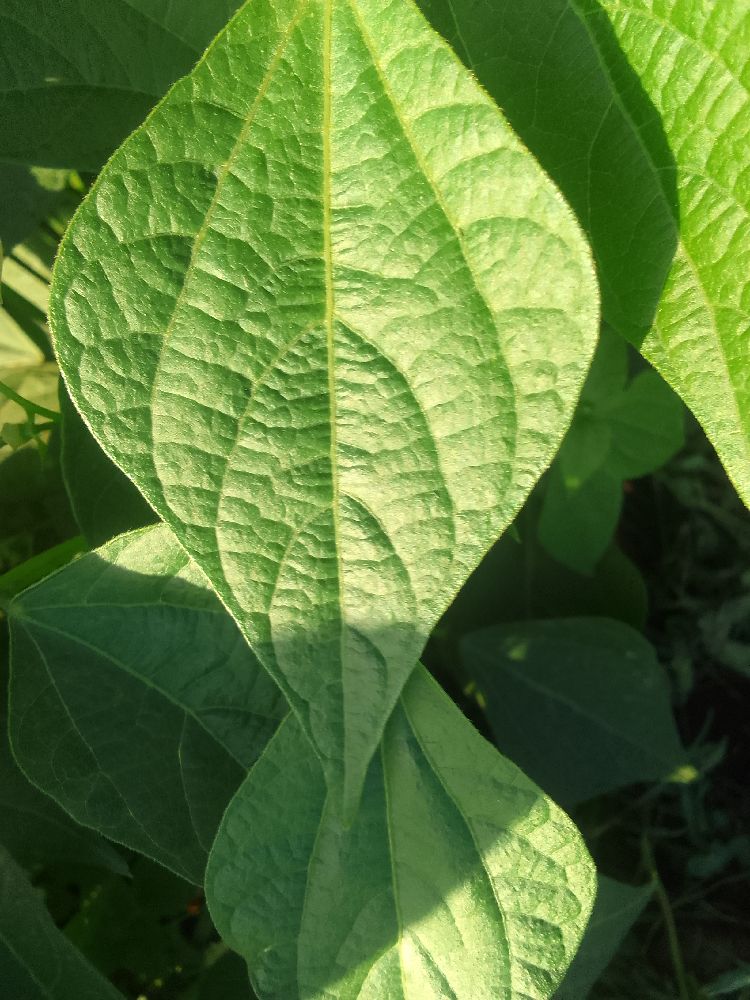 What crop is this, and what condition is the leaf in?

common bean, healthy
